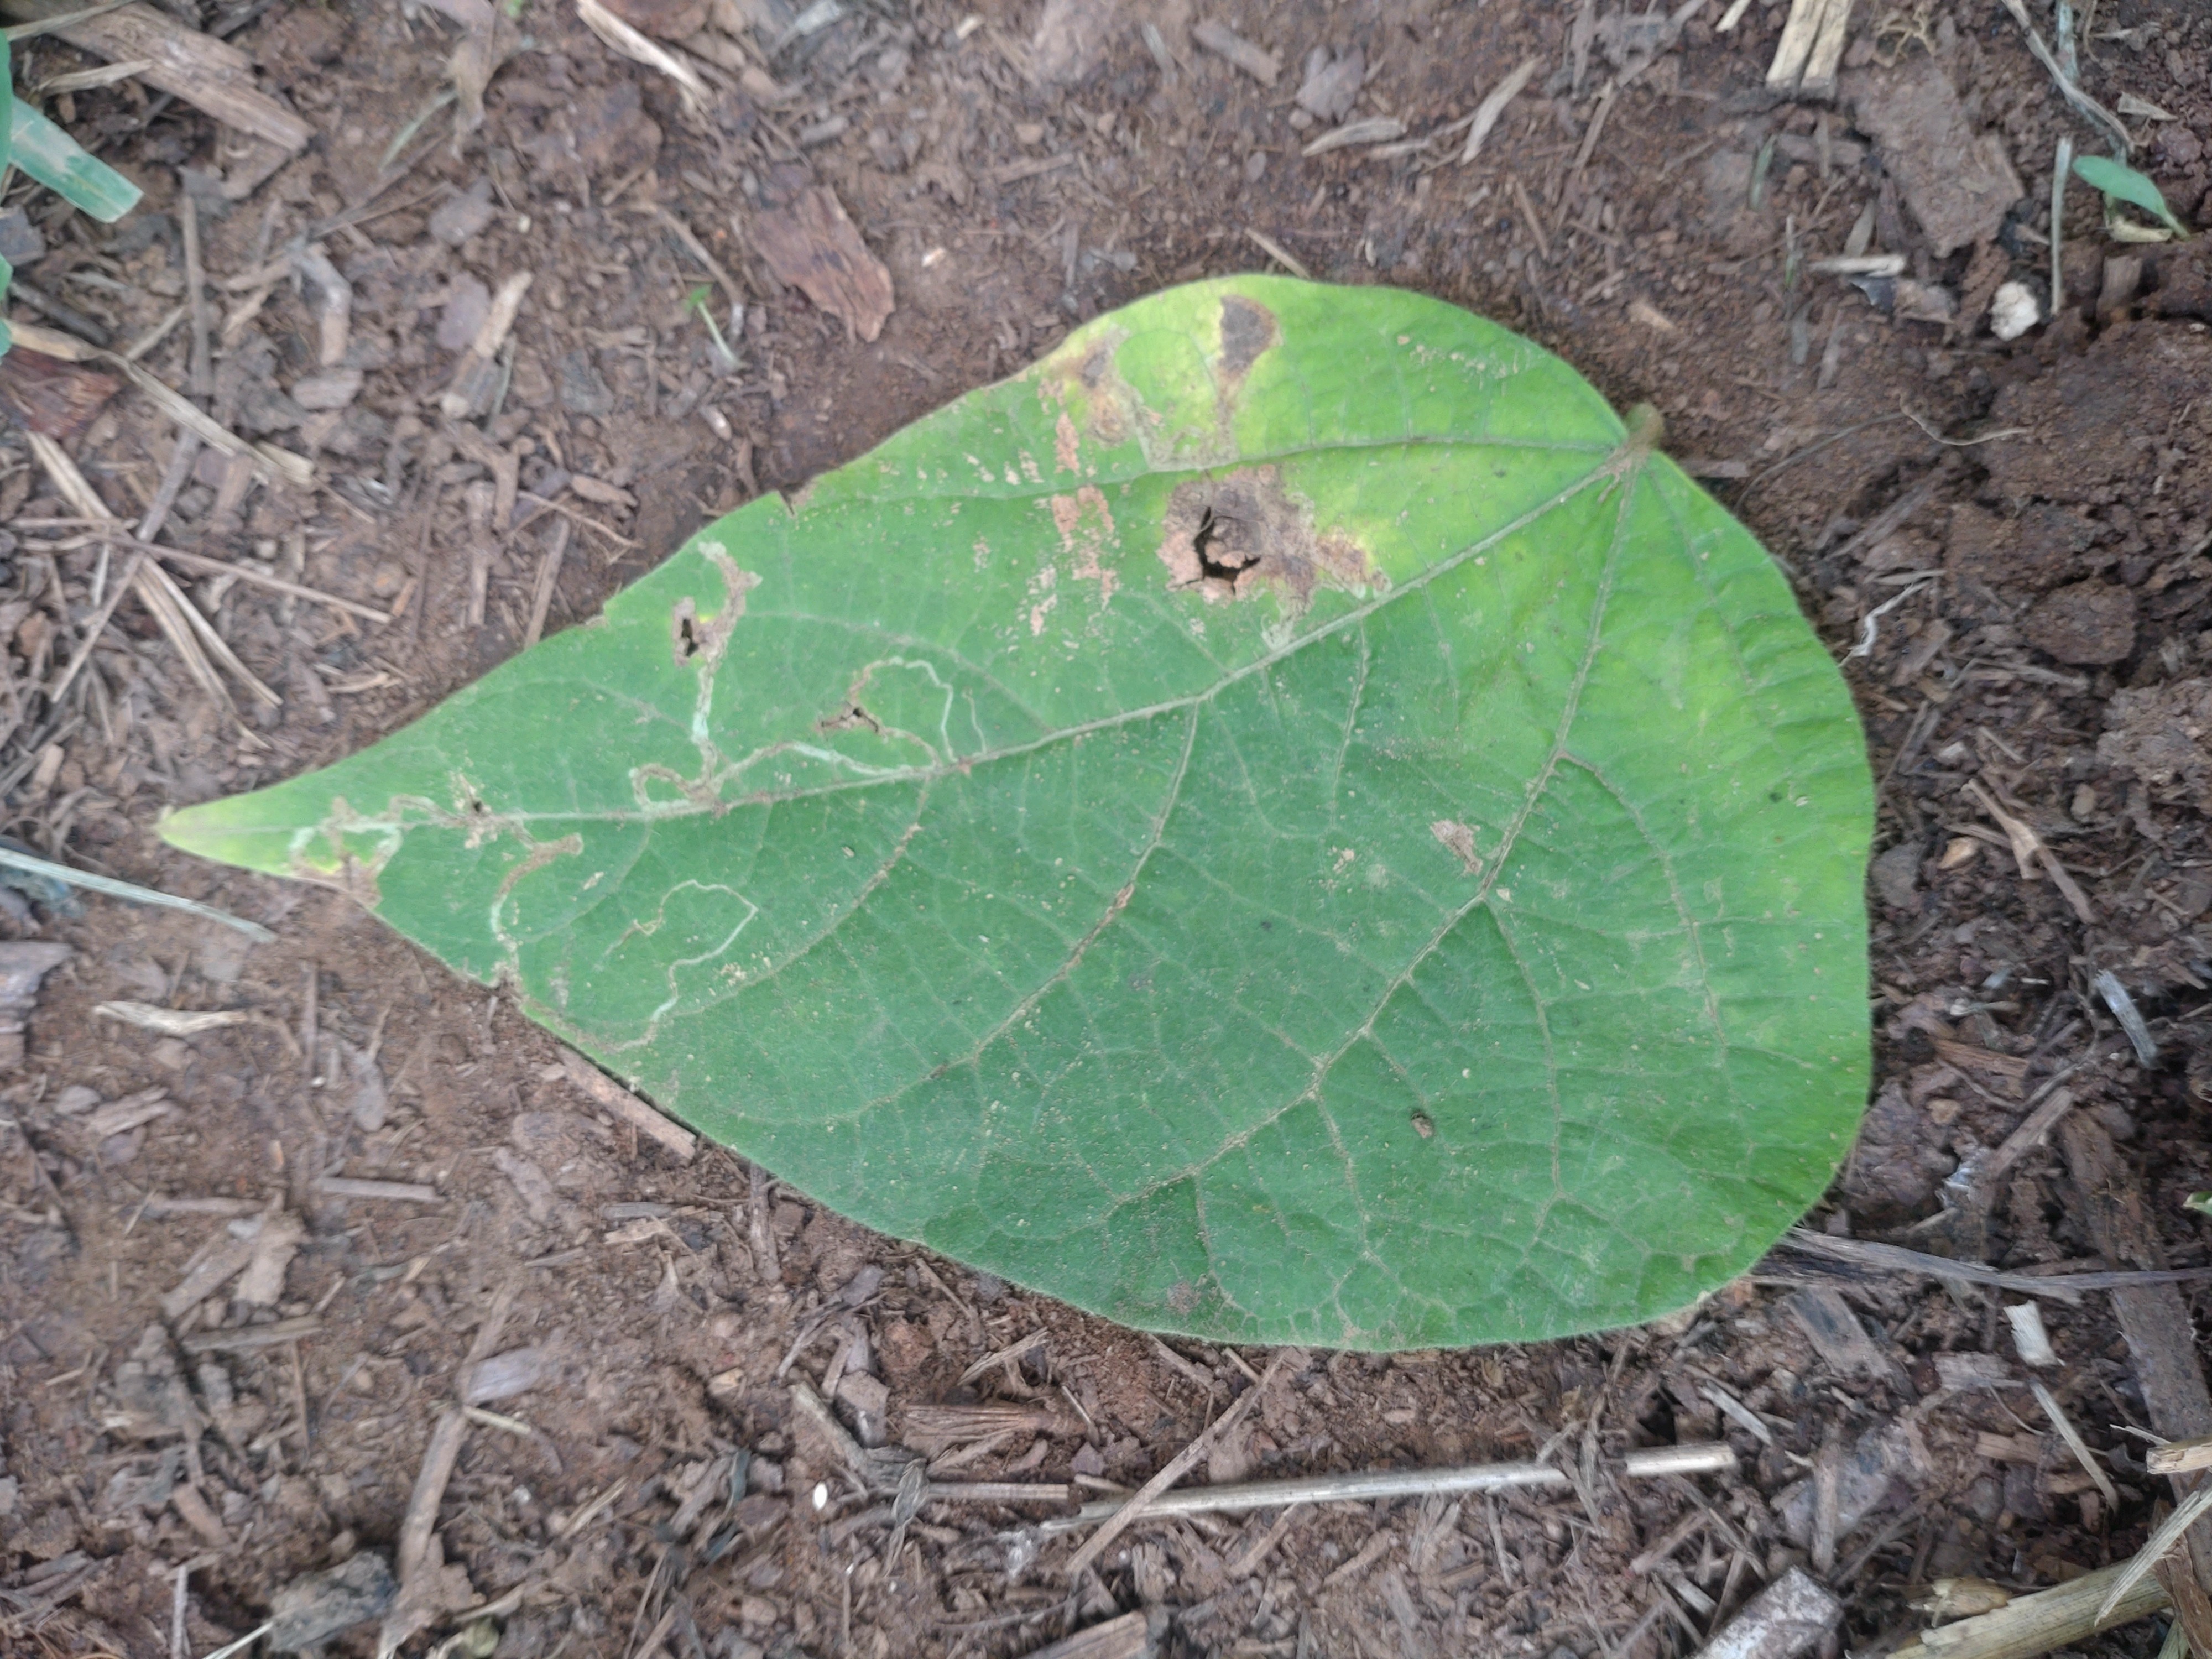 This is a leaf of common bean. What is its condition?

anthracnose
